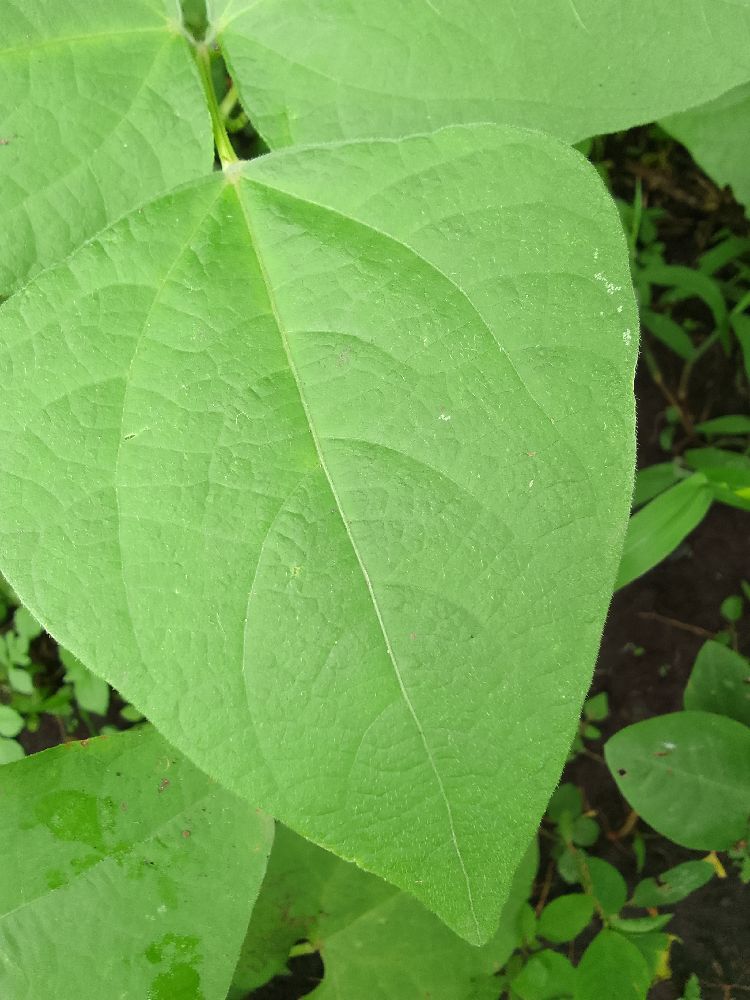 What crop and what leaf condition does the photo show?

common bean, healthy
